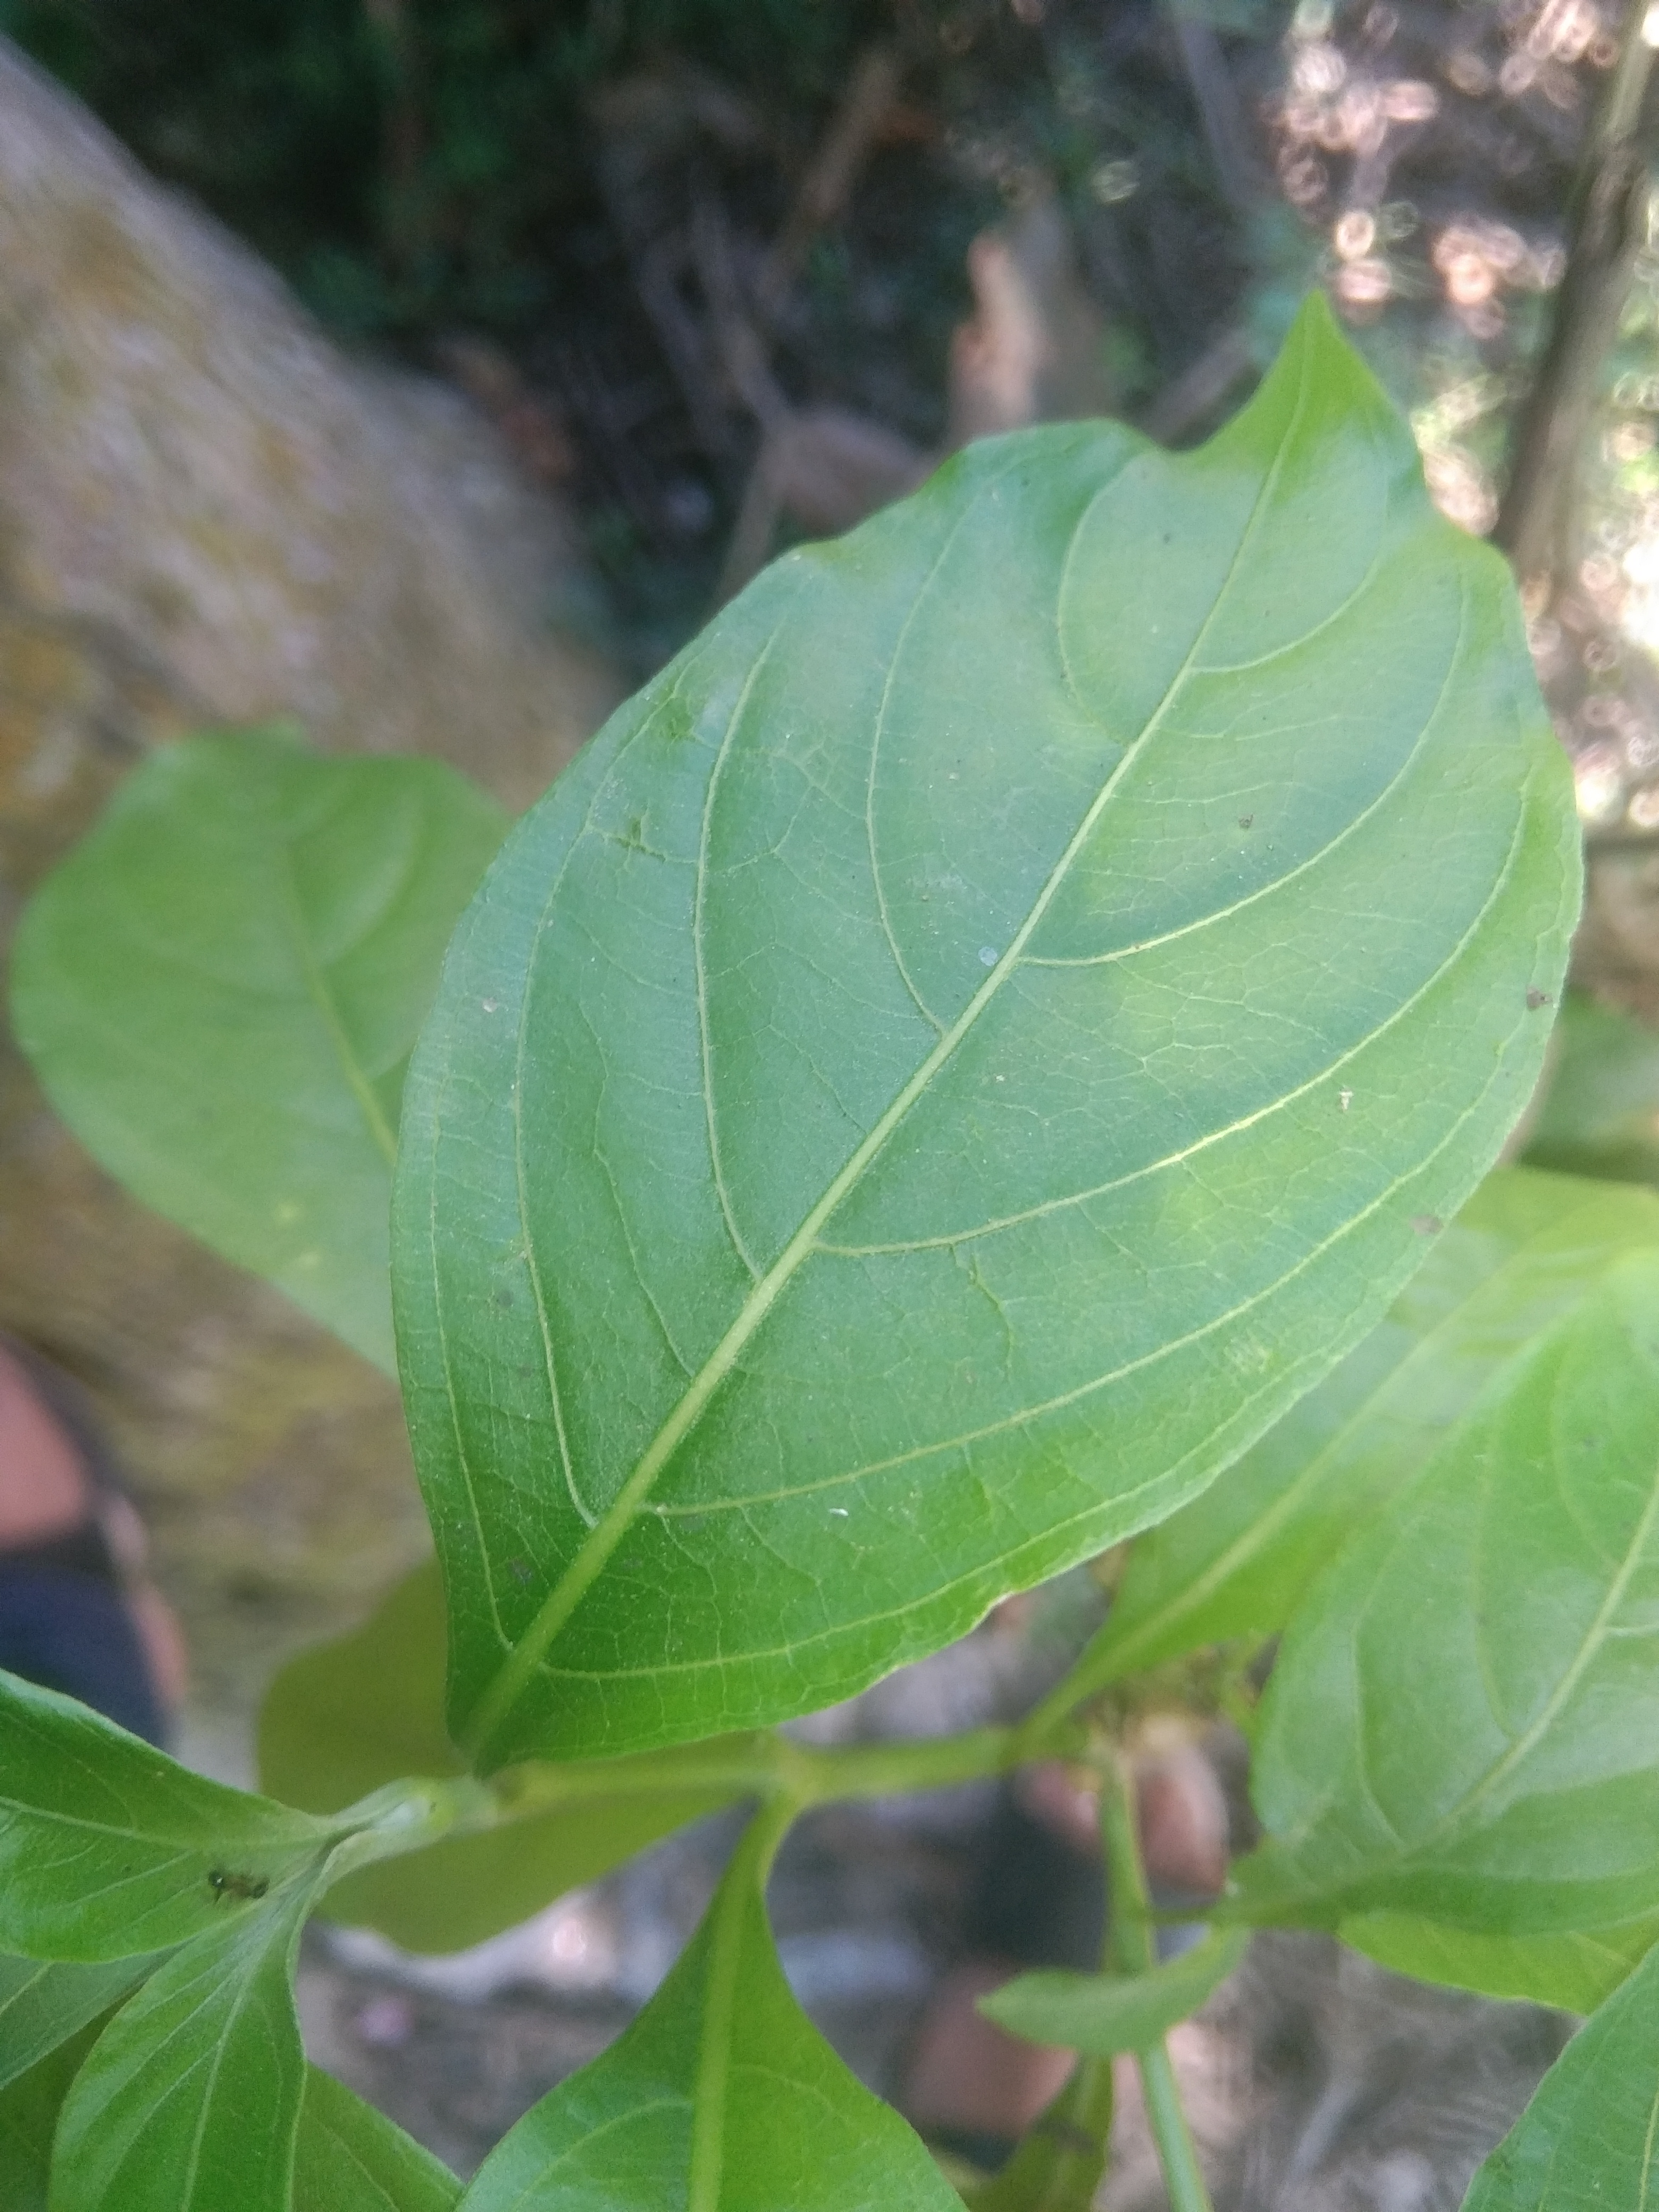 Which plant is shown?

vasaka
